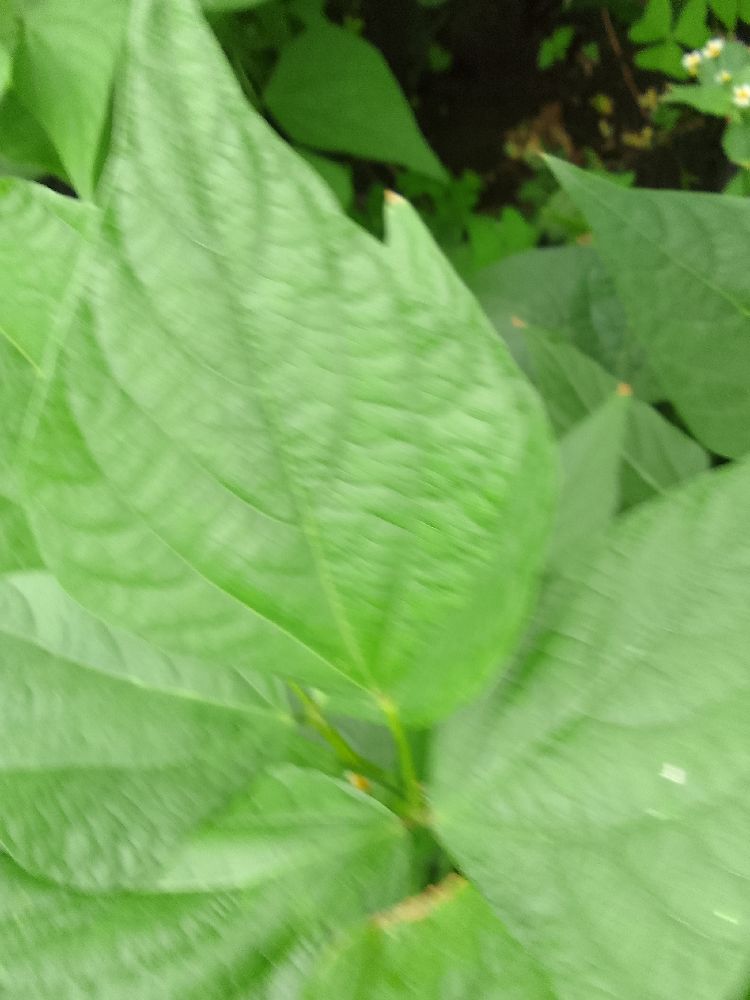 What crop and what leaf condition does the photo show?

common bean, healthy
